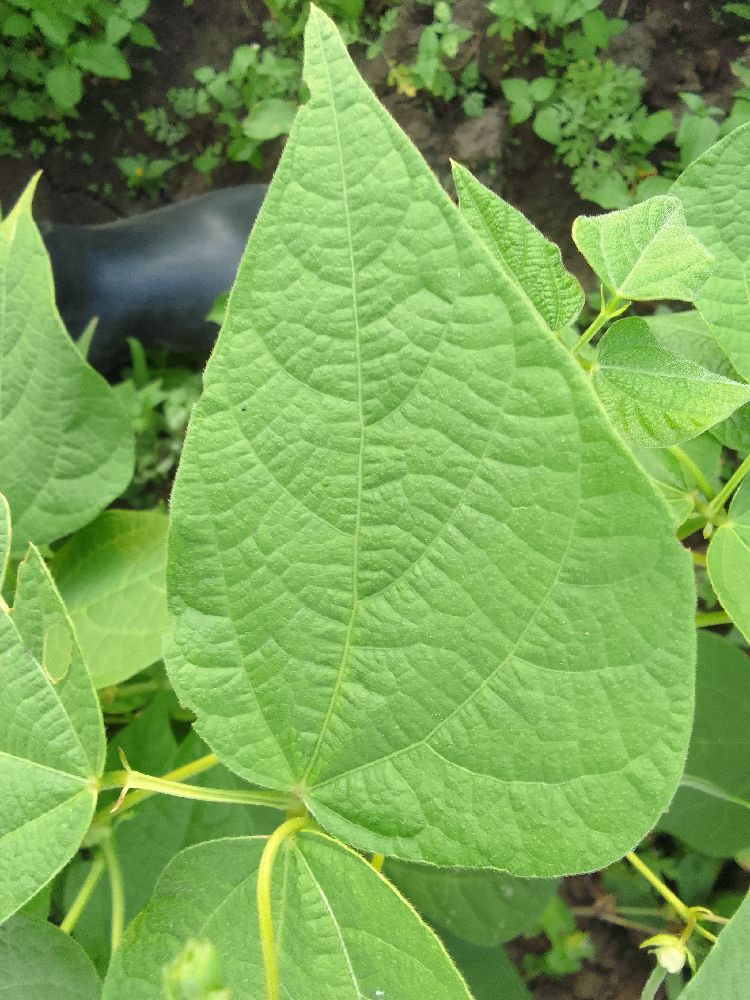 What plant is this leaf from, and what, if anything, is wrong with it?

common bean, healthy
